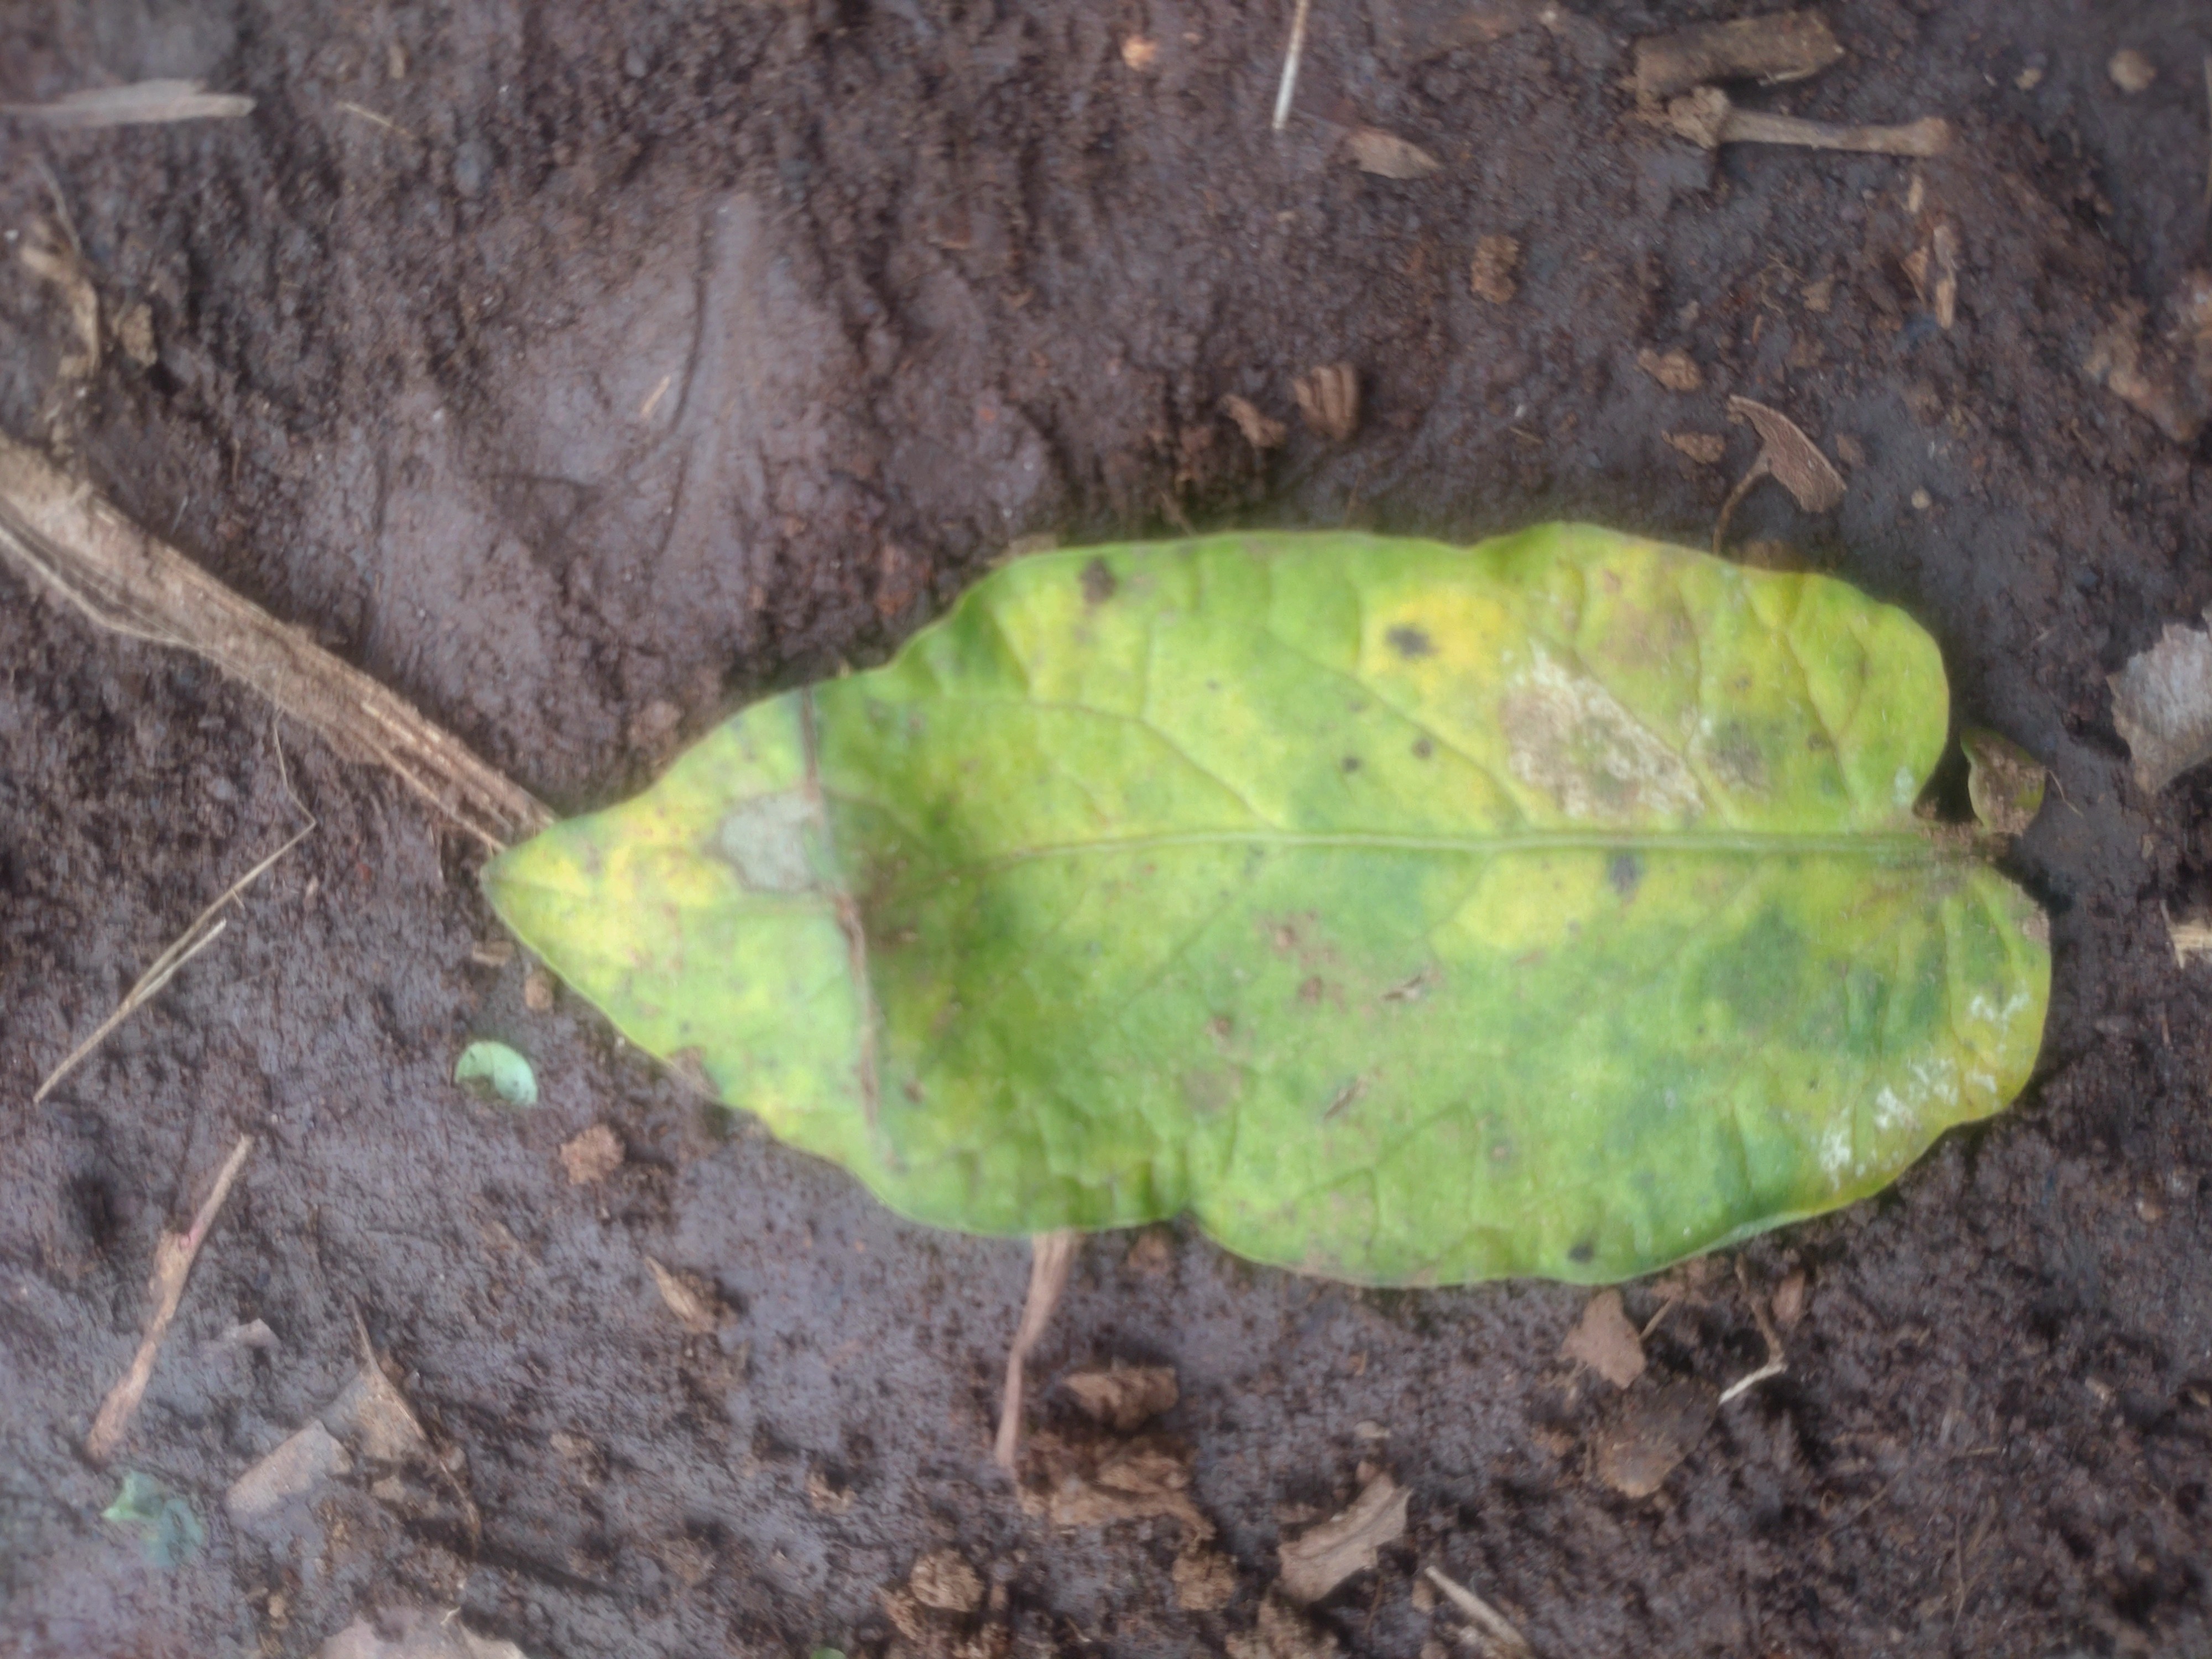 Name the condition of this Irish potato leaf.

late blight
